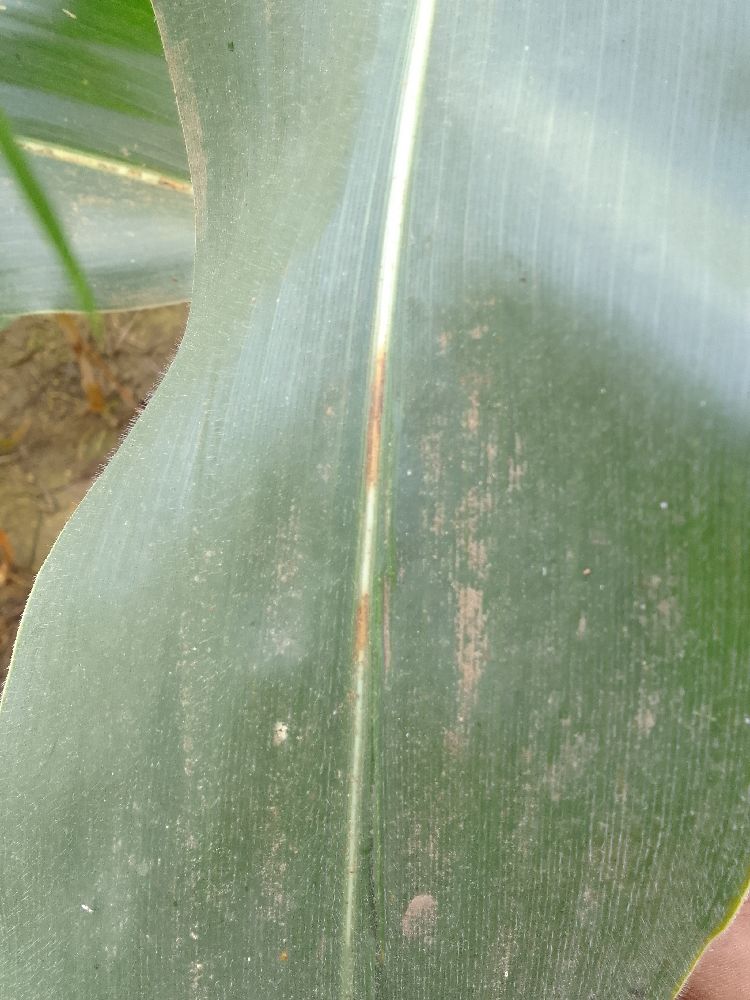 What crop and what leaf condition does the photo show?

maize, healthy
